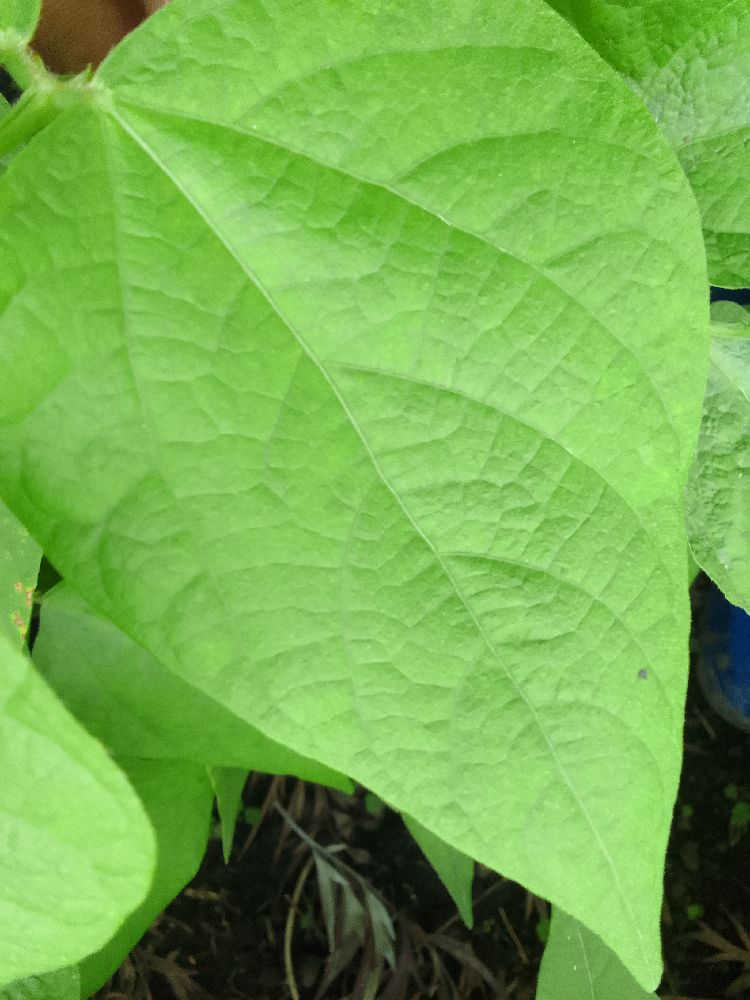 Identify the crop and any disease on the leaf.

common bean, healthy
